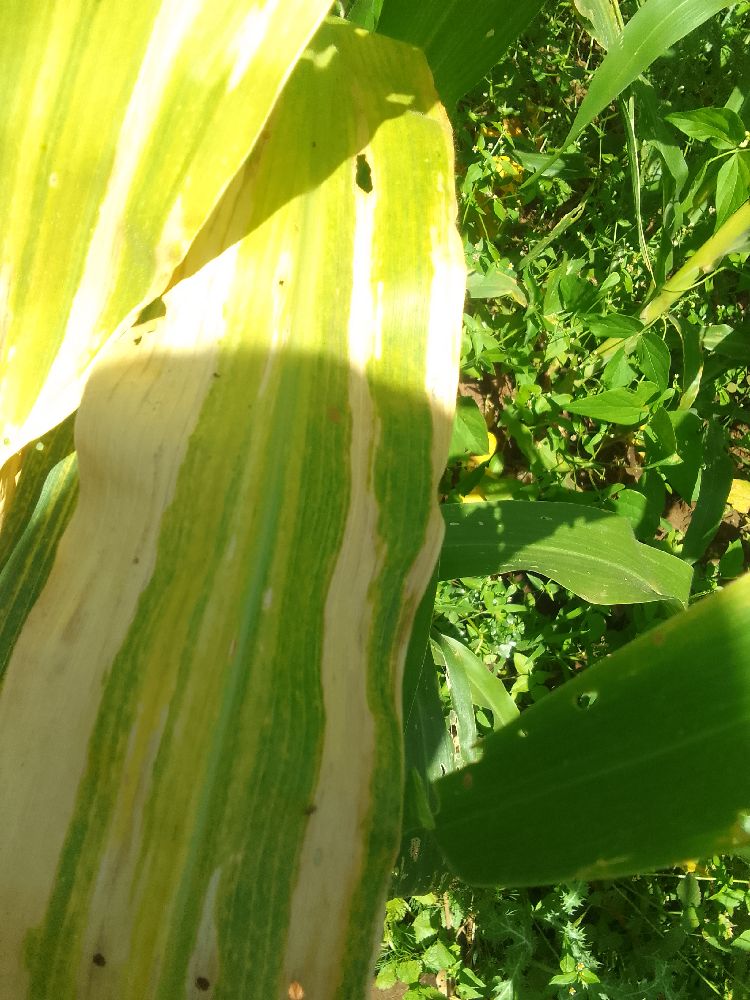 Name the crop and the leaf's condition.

maize, maize lethal necrosis
